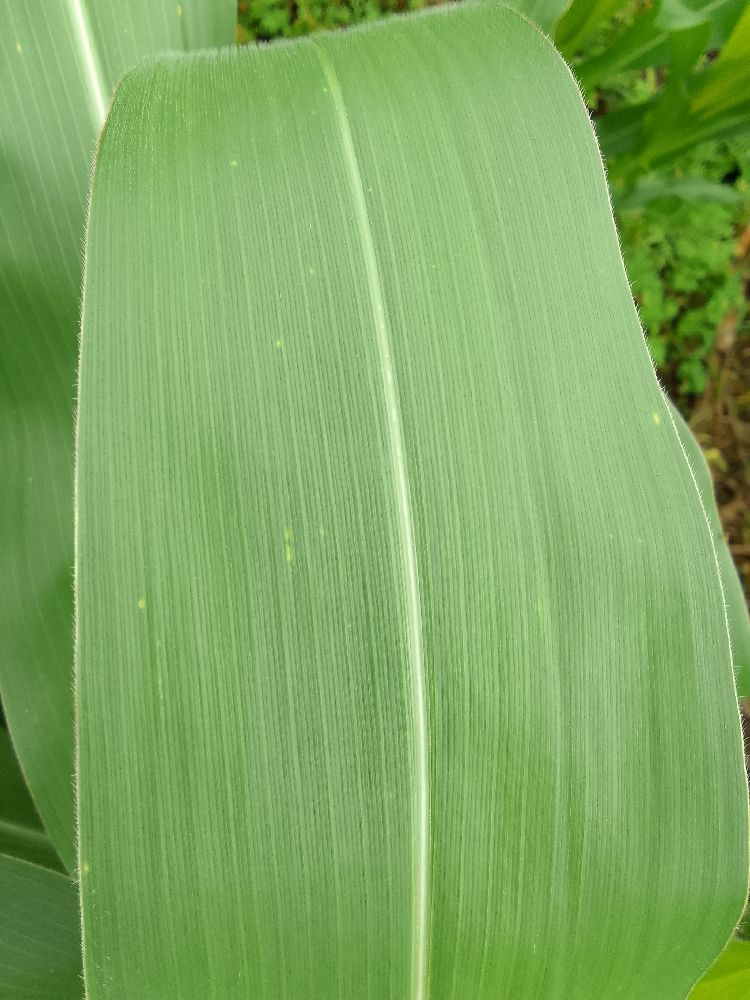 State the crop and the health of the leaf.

maize, healthy
